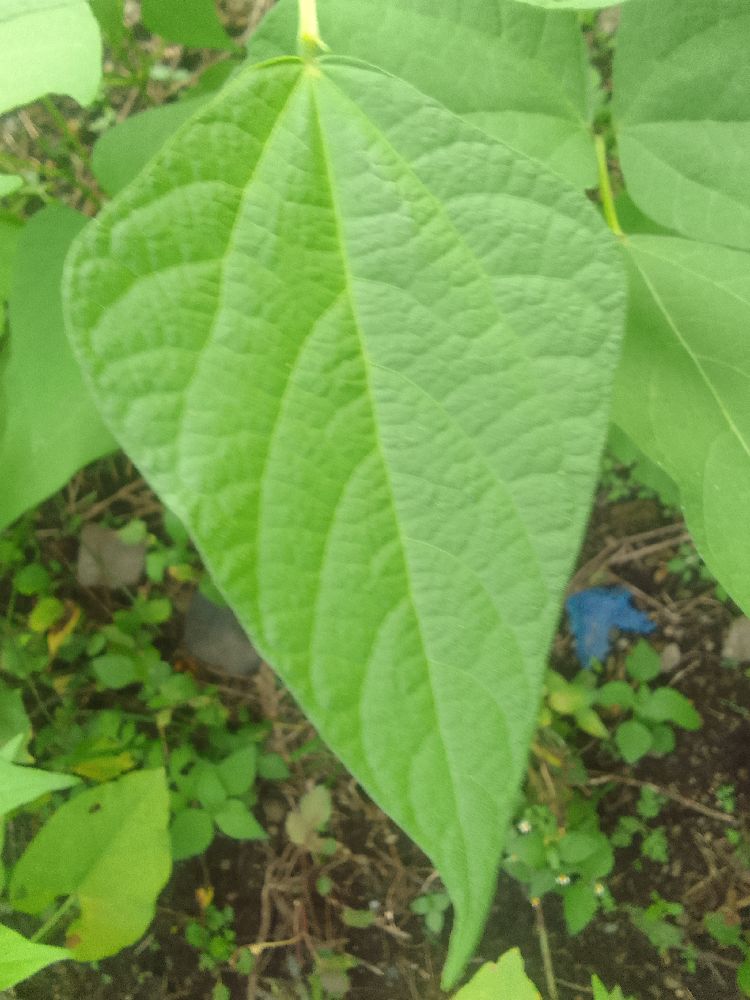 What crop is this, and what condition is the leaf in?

common bean, healthy
